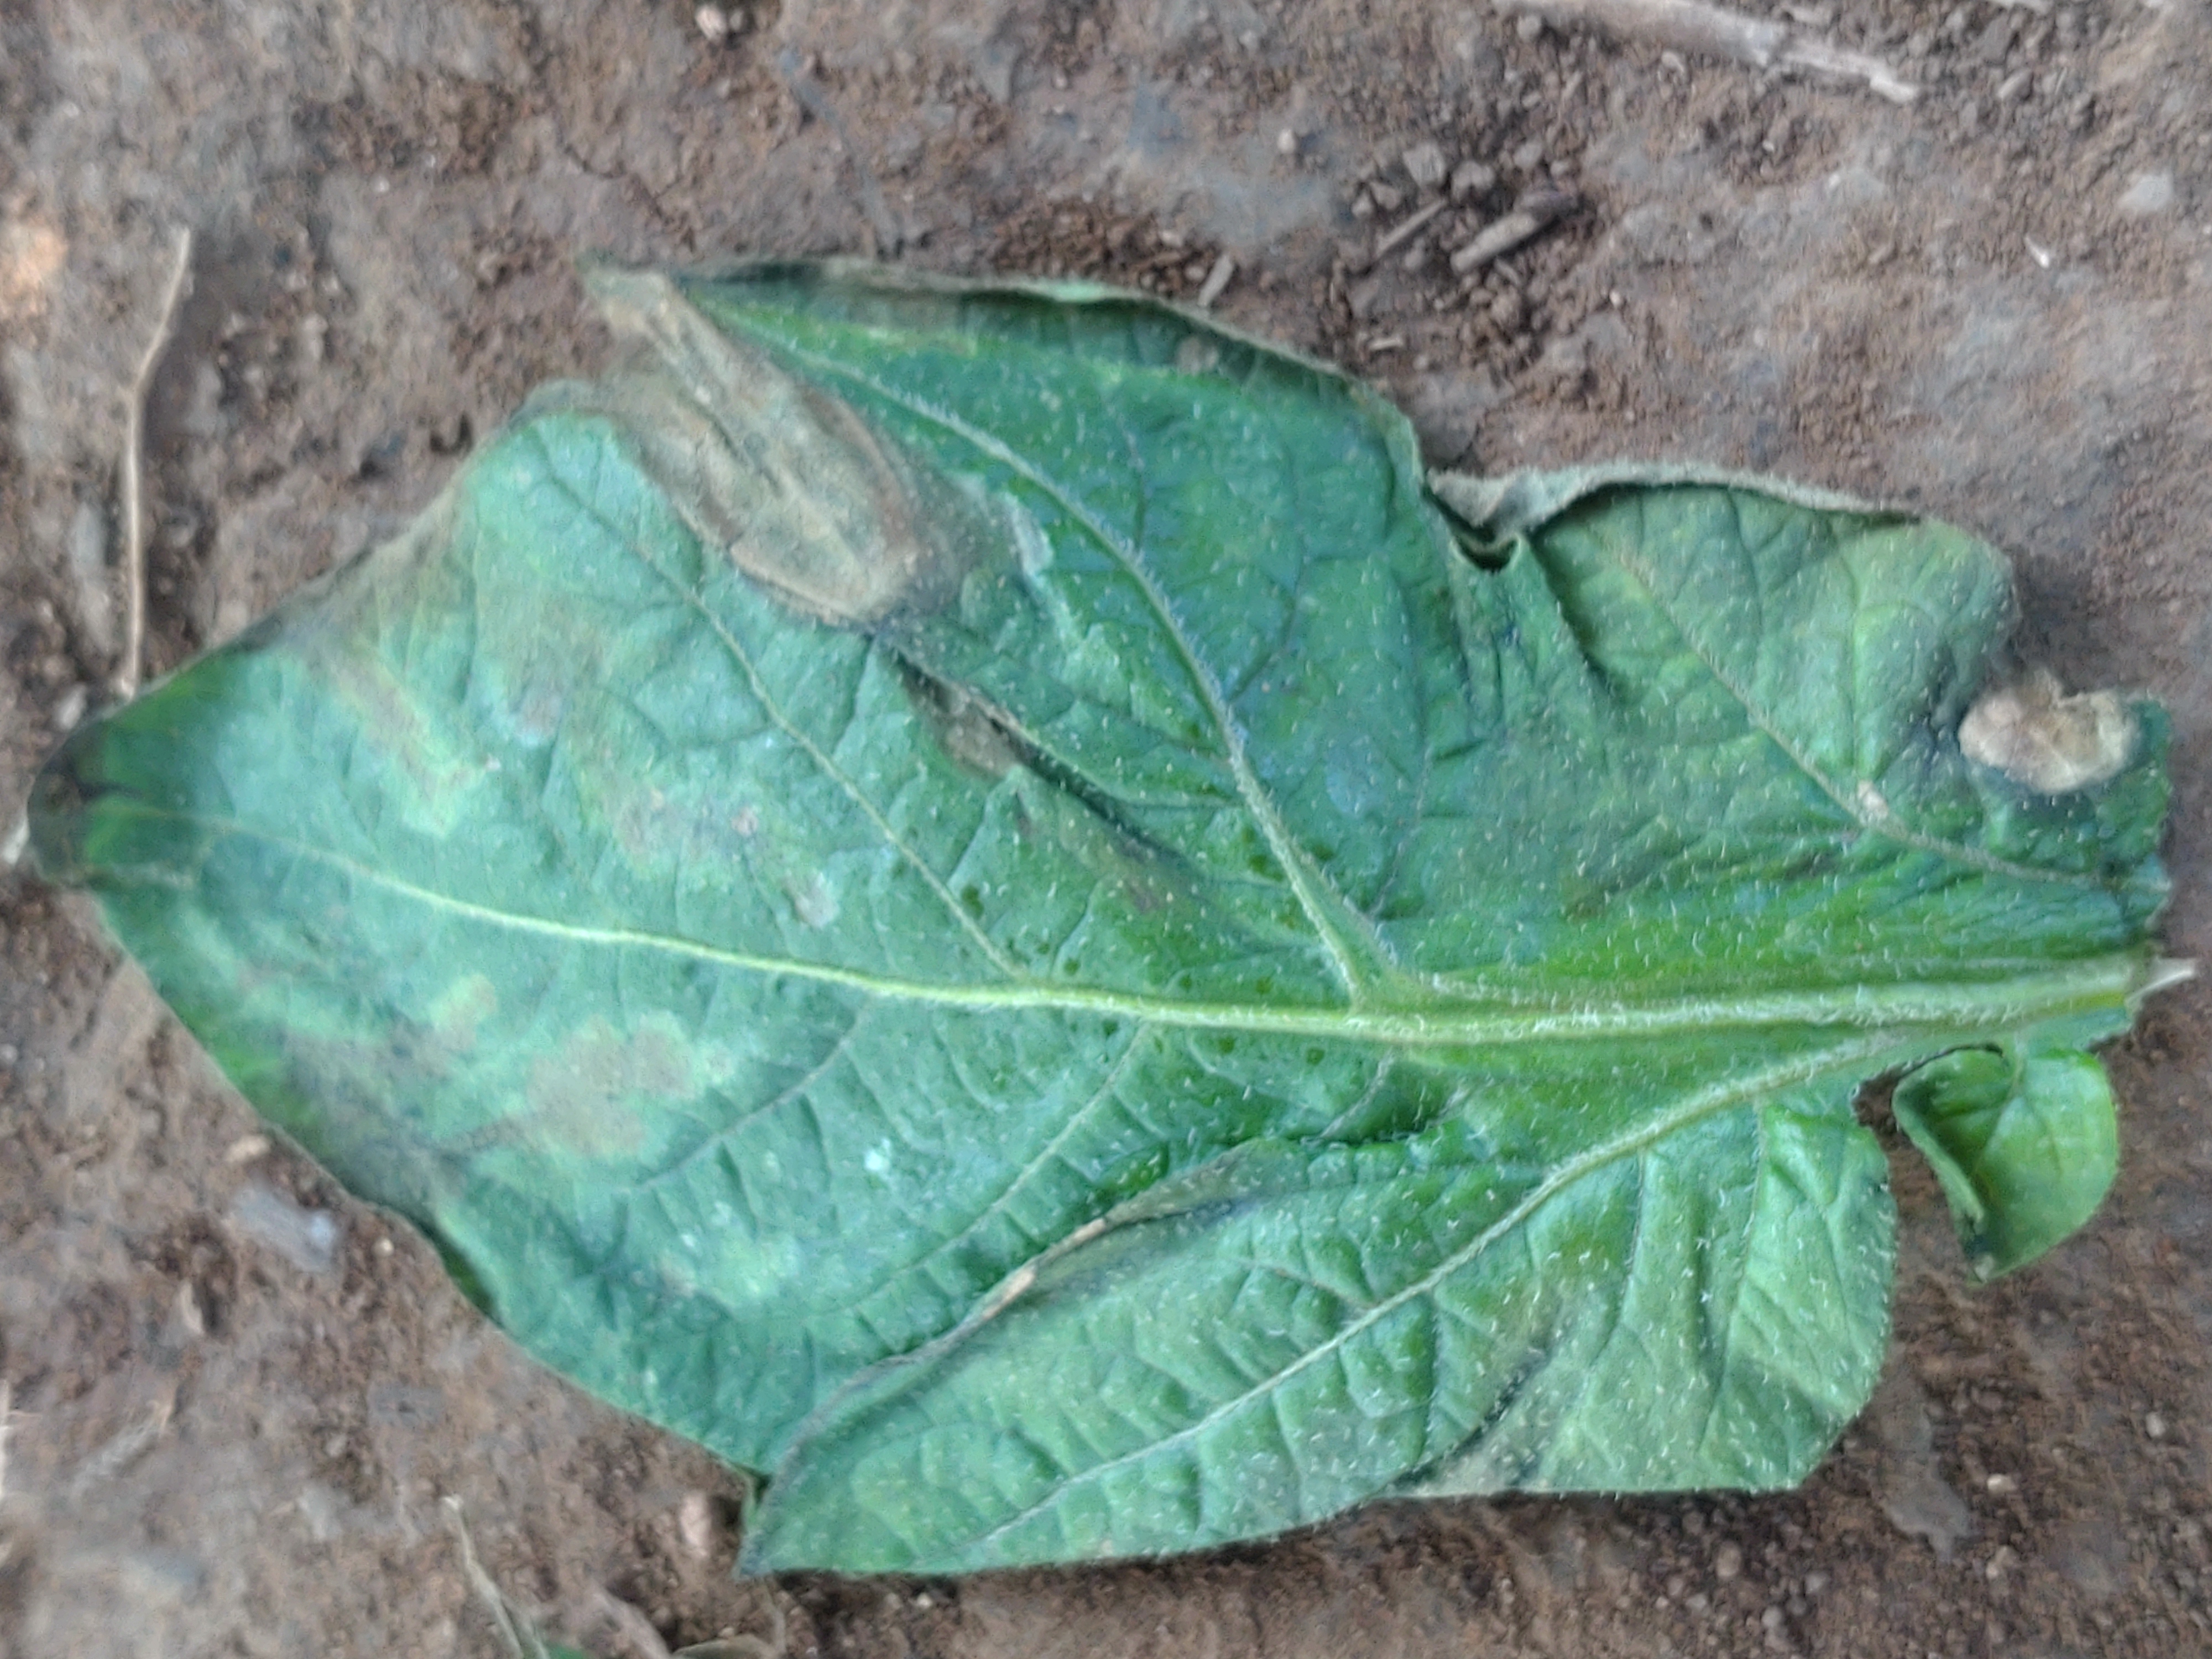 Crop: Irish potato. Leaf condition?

early blight
